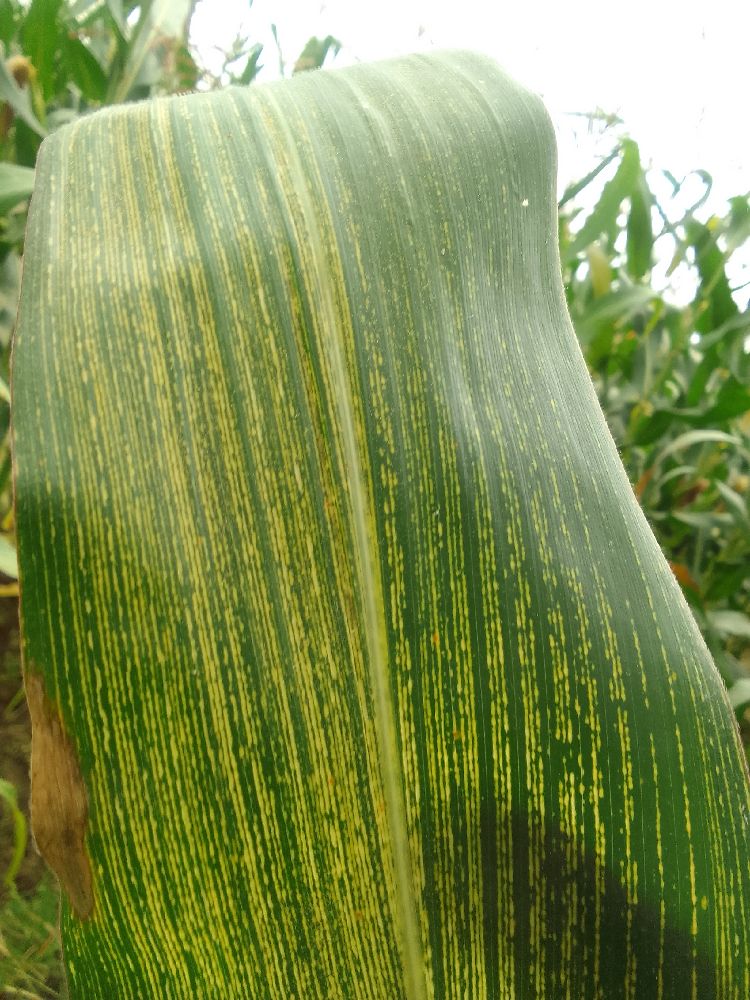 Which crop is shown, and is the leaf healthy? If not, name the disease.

maize, maize streak virus
